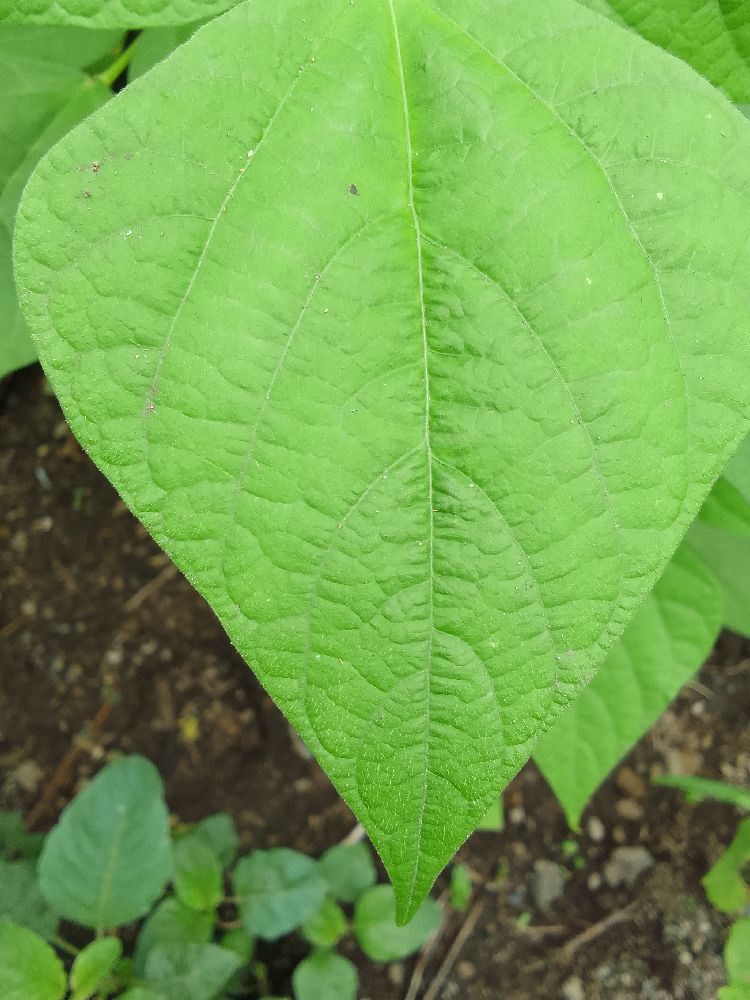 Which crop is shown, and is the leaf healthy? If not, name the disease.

common bean, healthy
